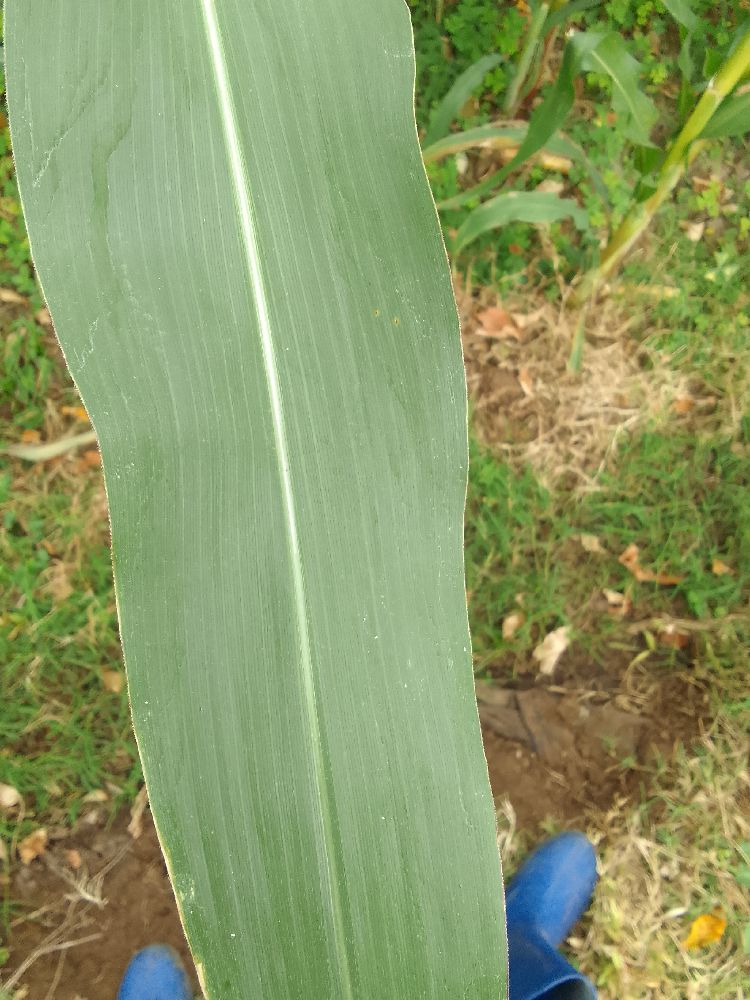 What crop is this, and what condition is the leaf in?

maize, healthy
